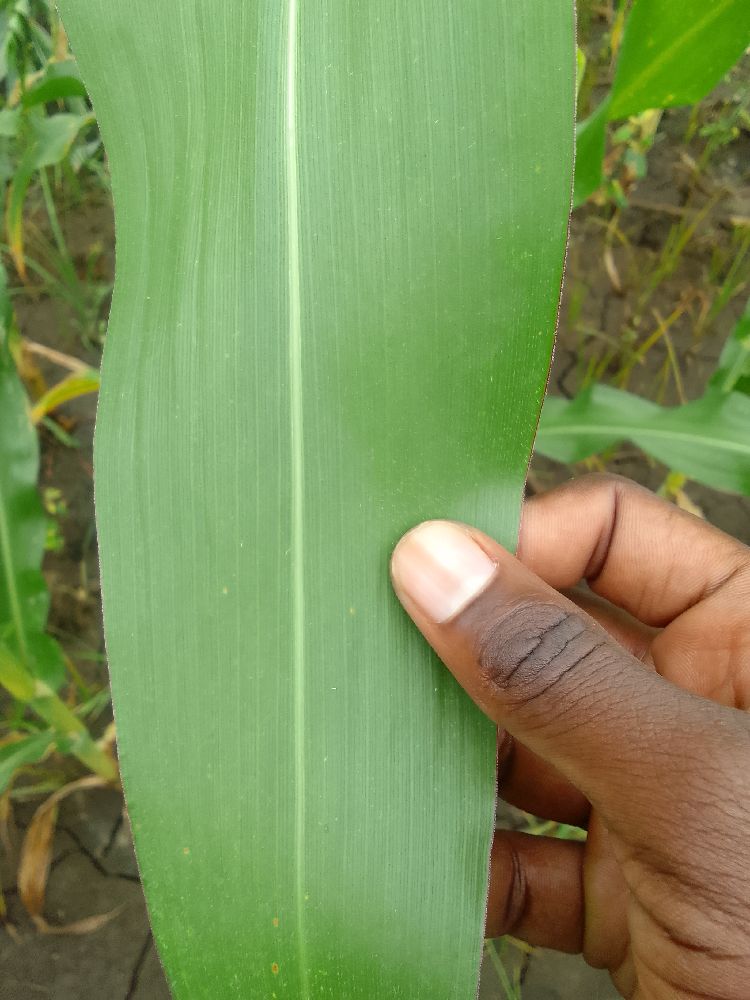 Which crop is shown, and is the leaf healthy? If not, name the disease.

maize, healthy
